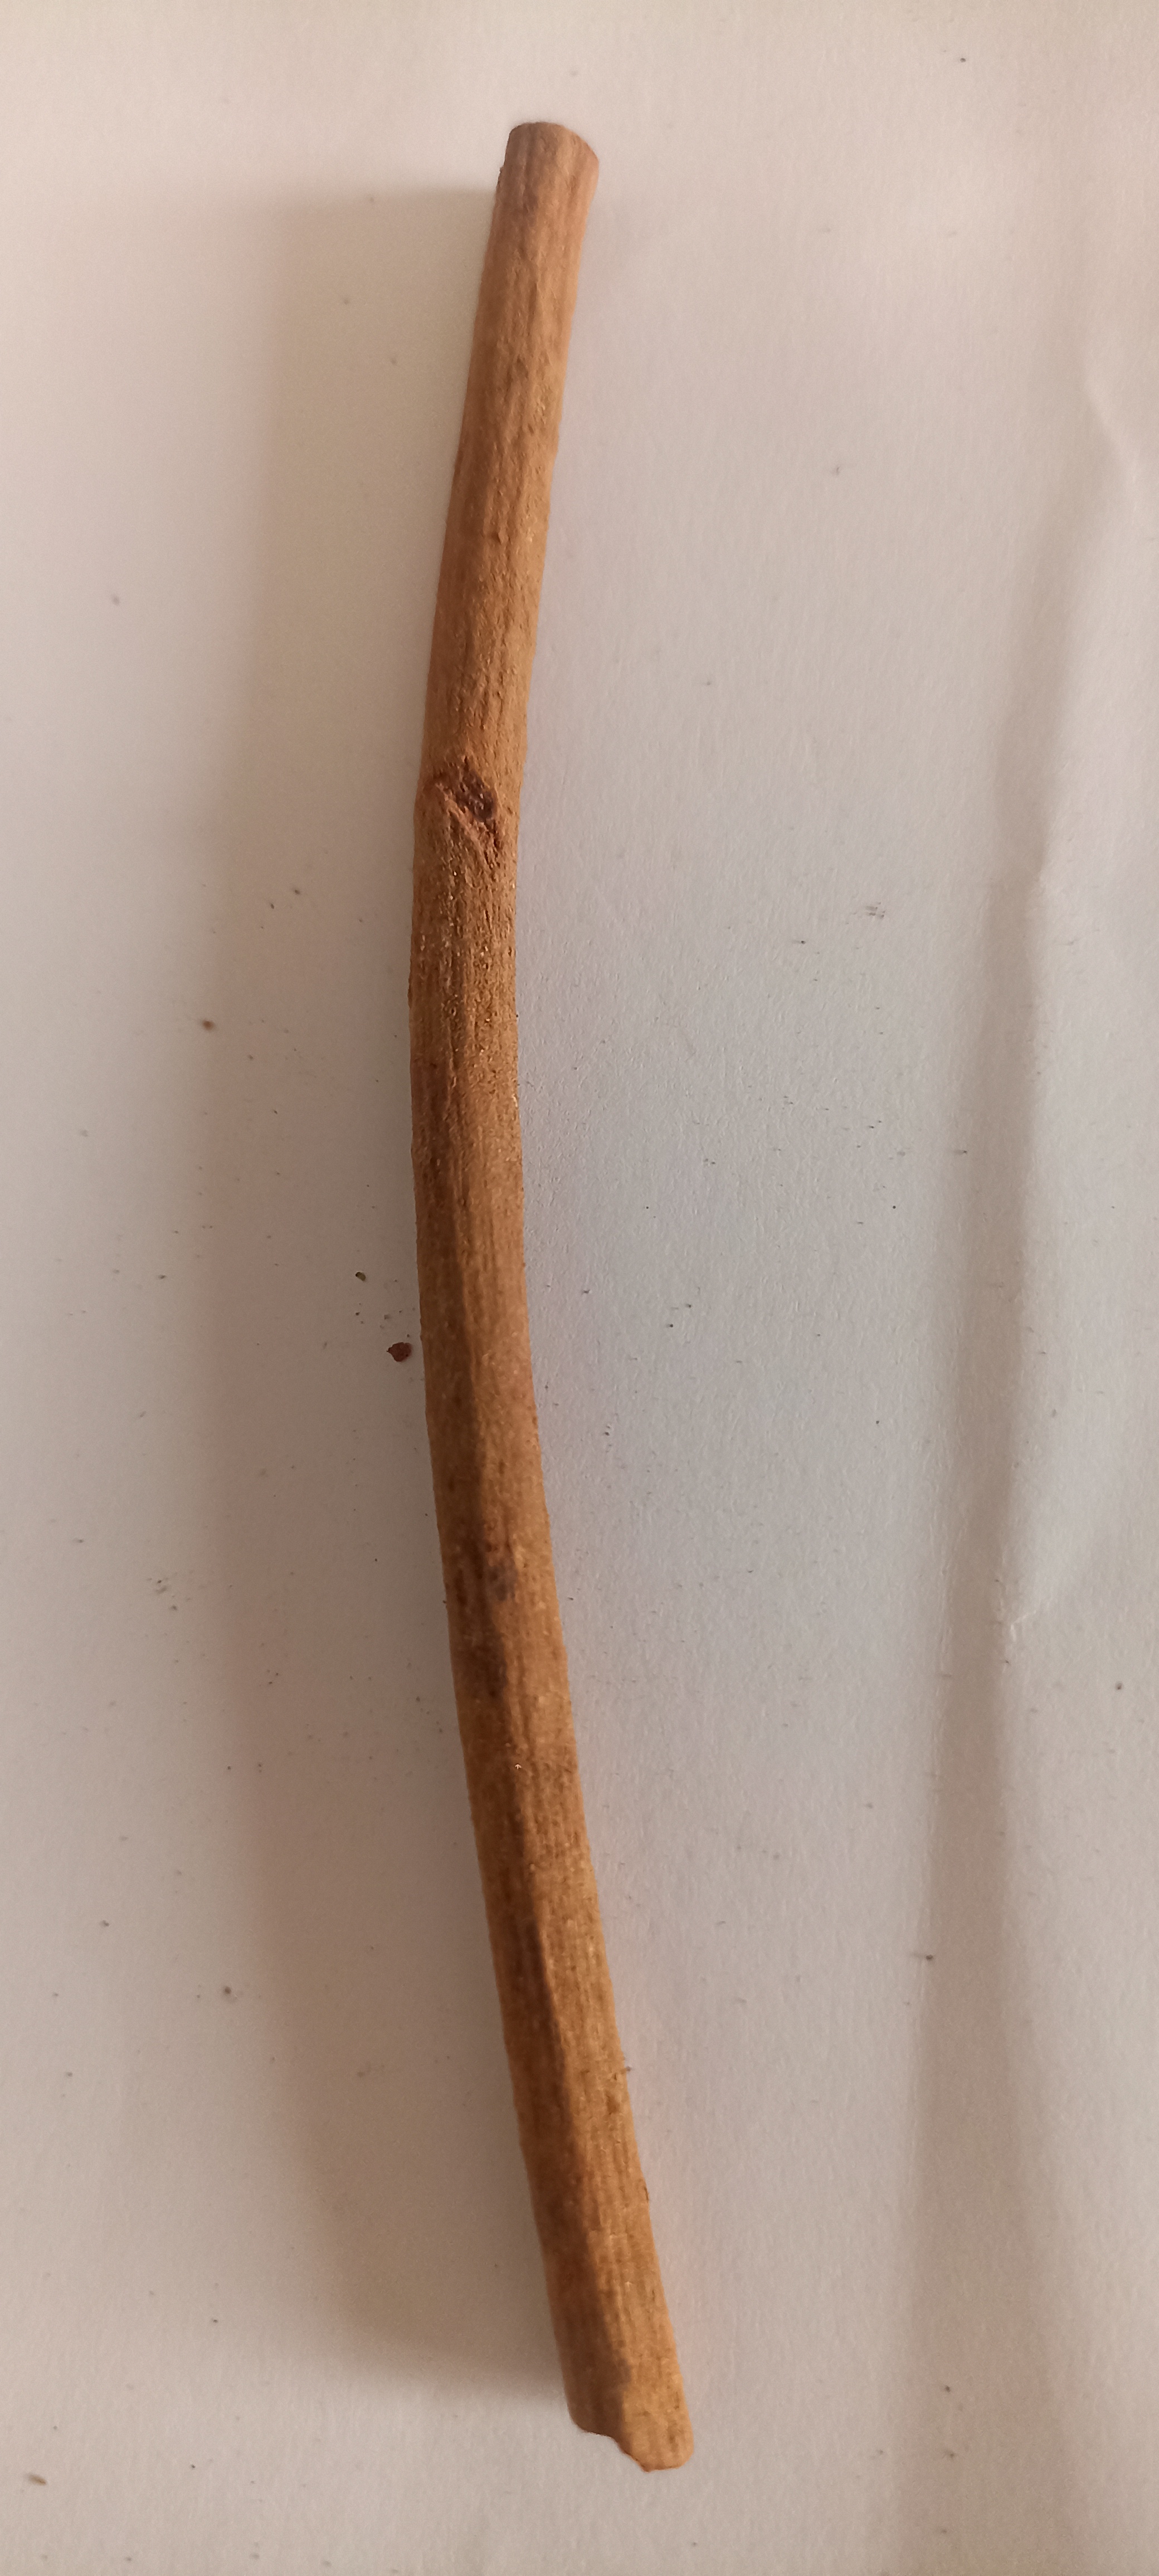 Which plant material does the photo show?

manjistha
